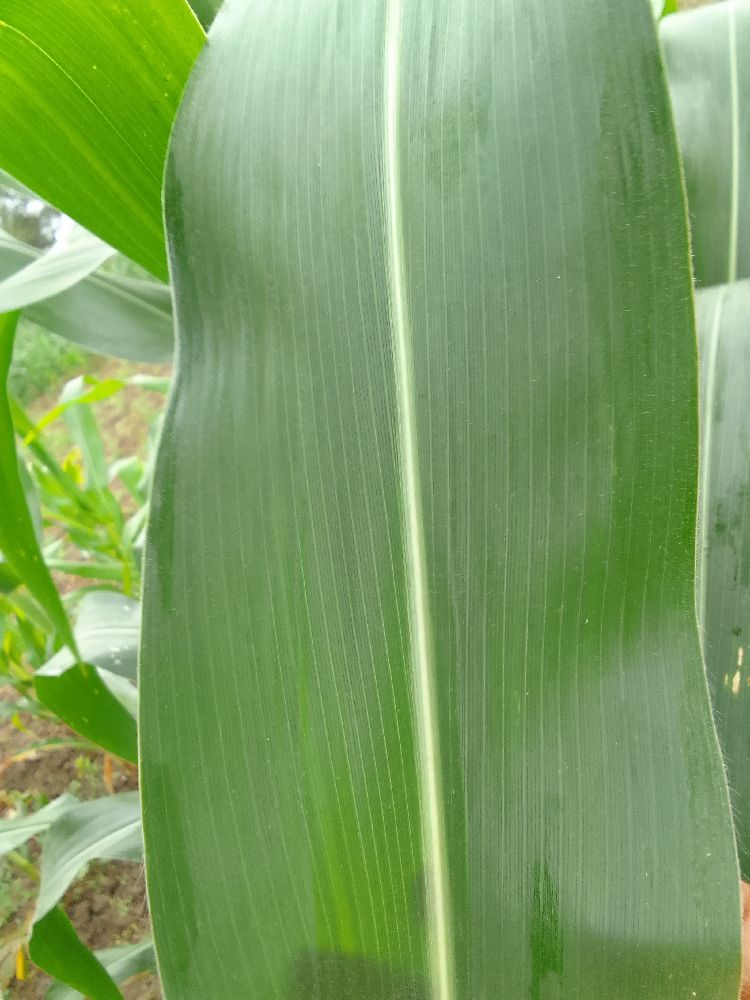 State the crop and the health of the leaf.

maize, healthy
